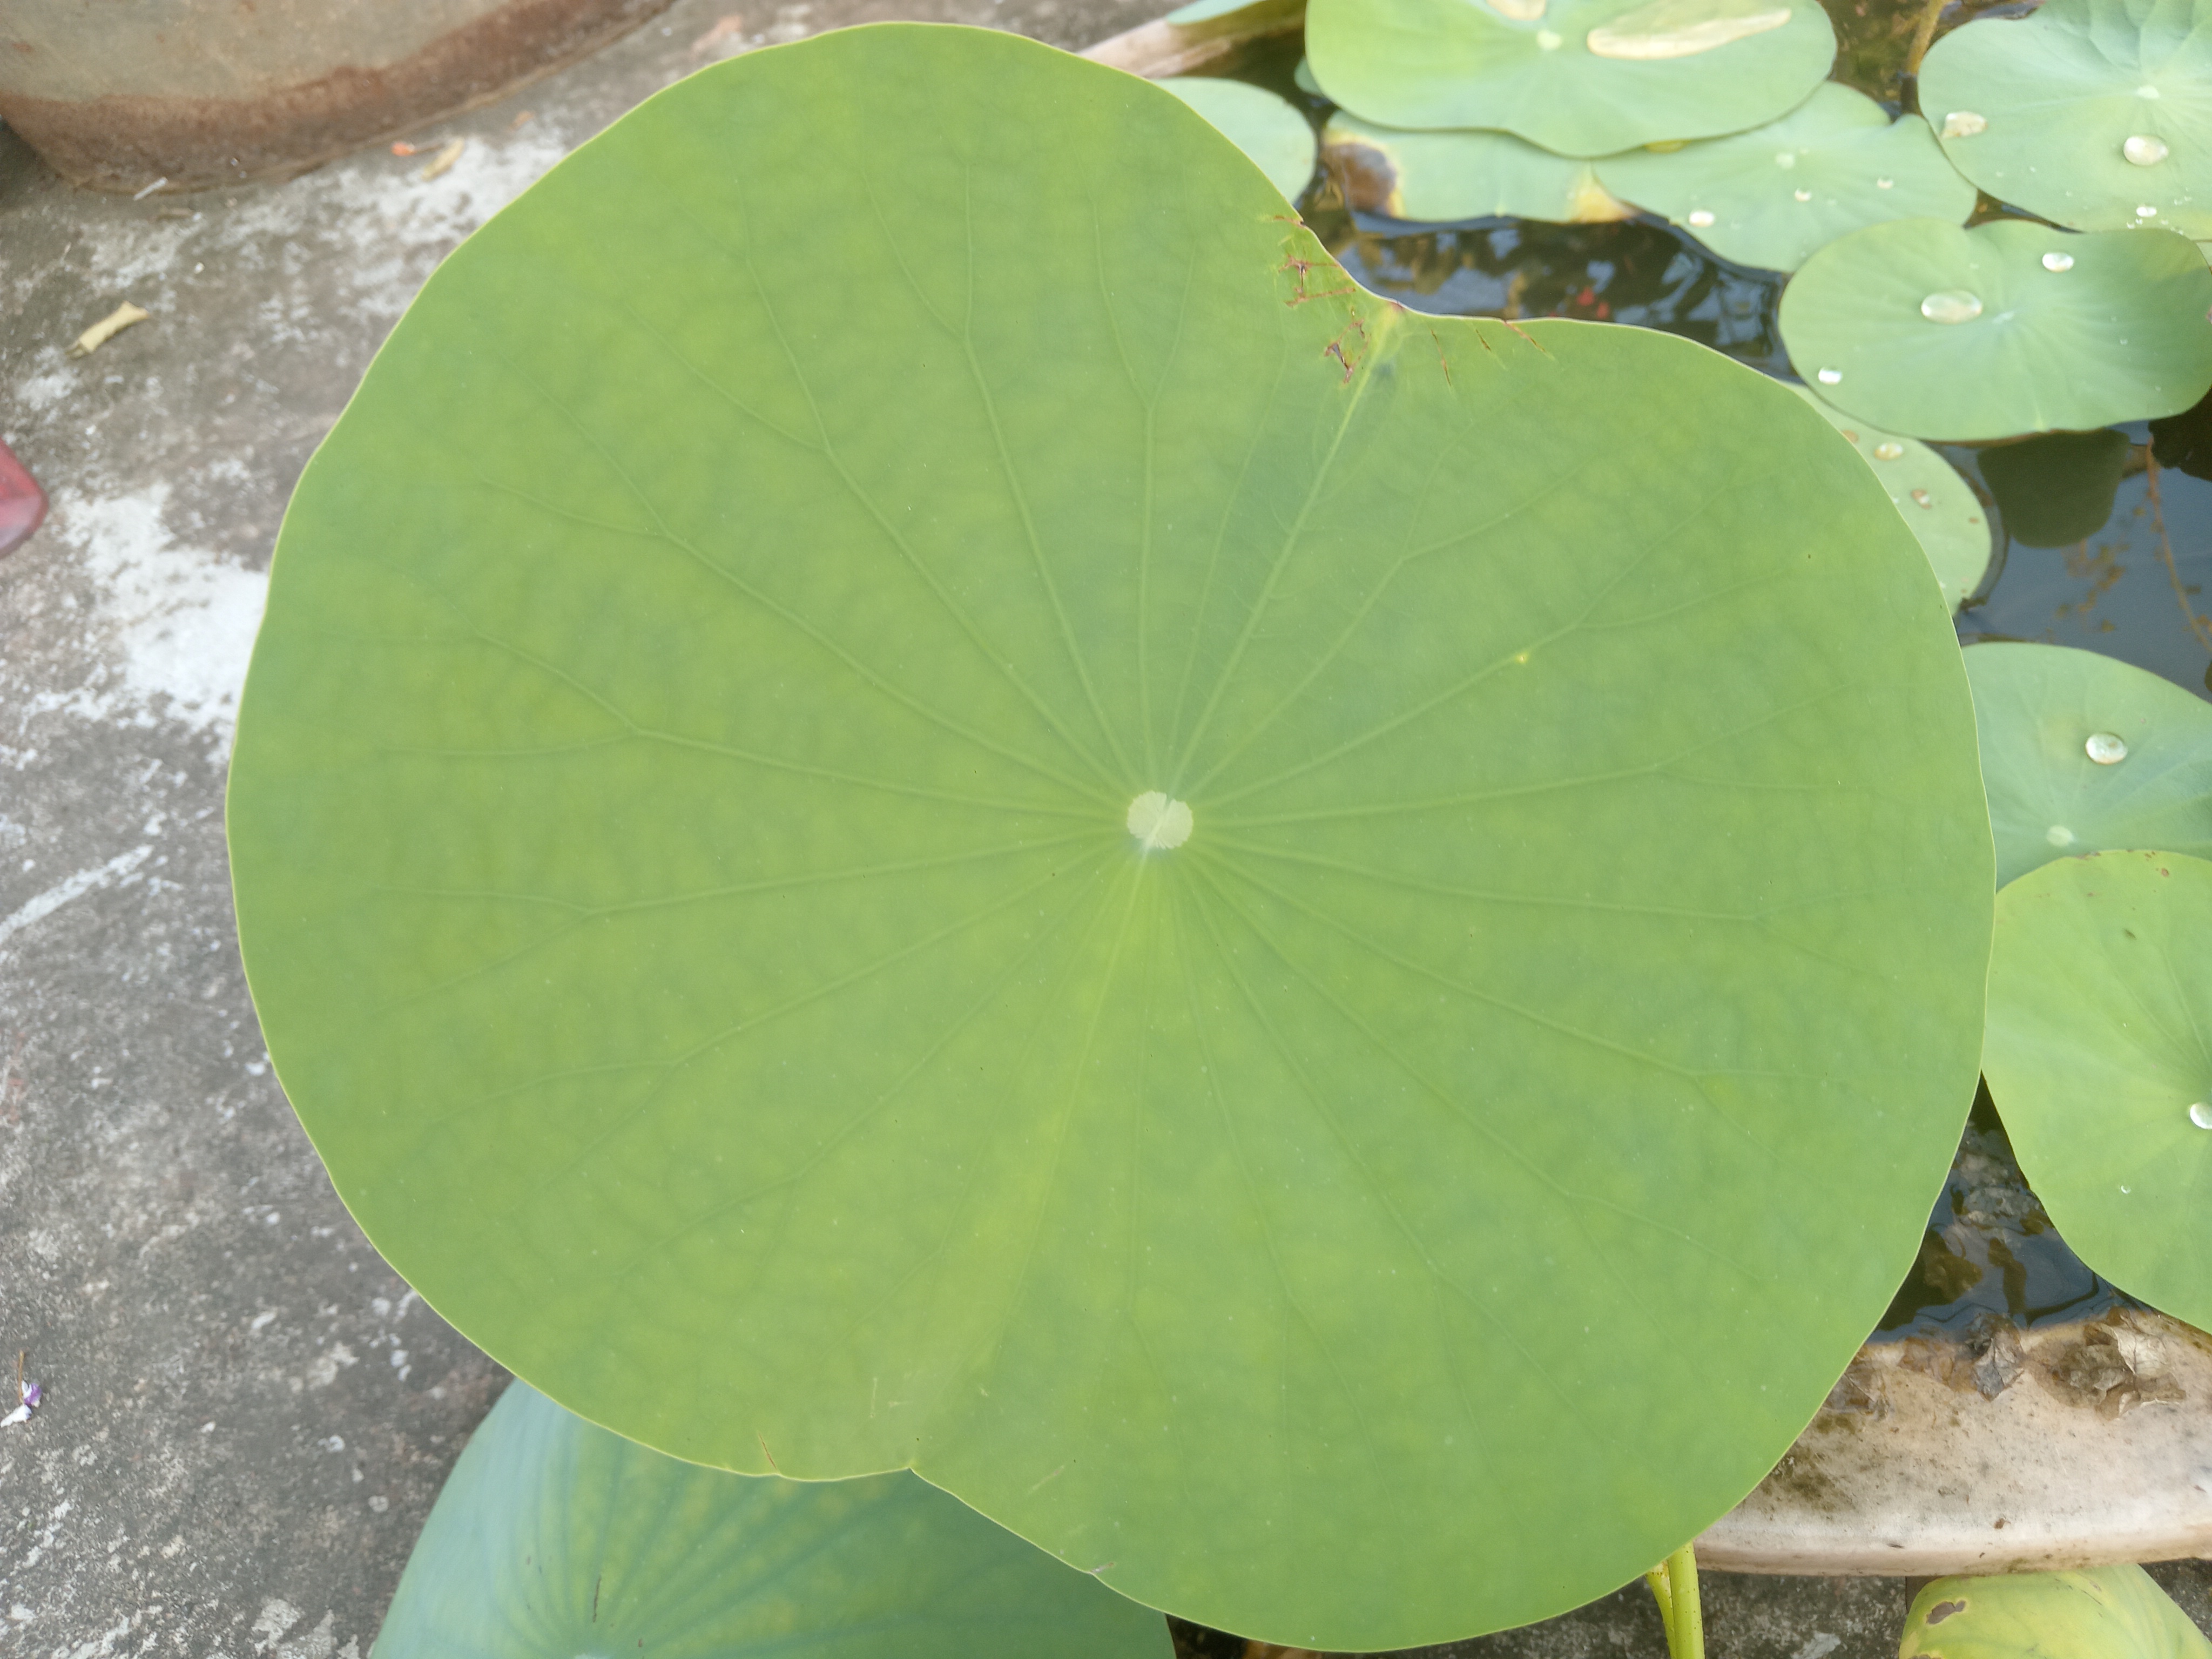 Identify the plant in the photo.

lotus
